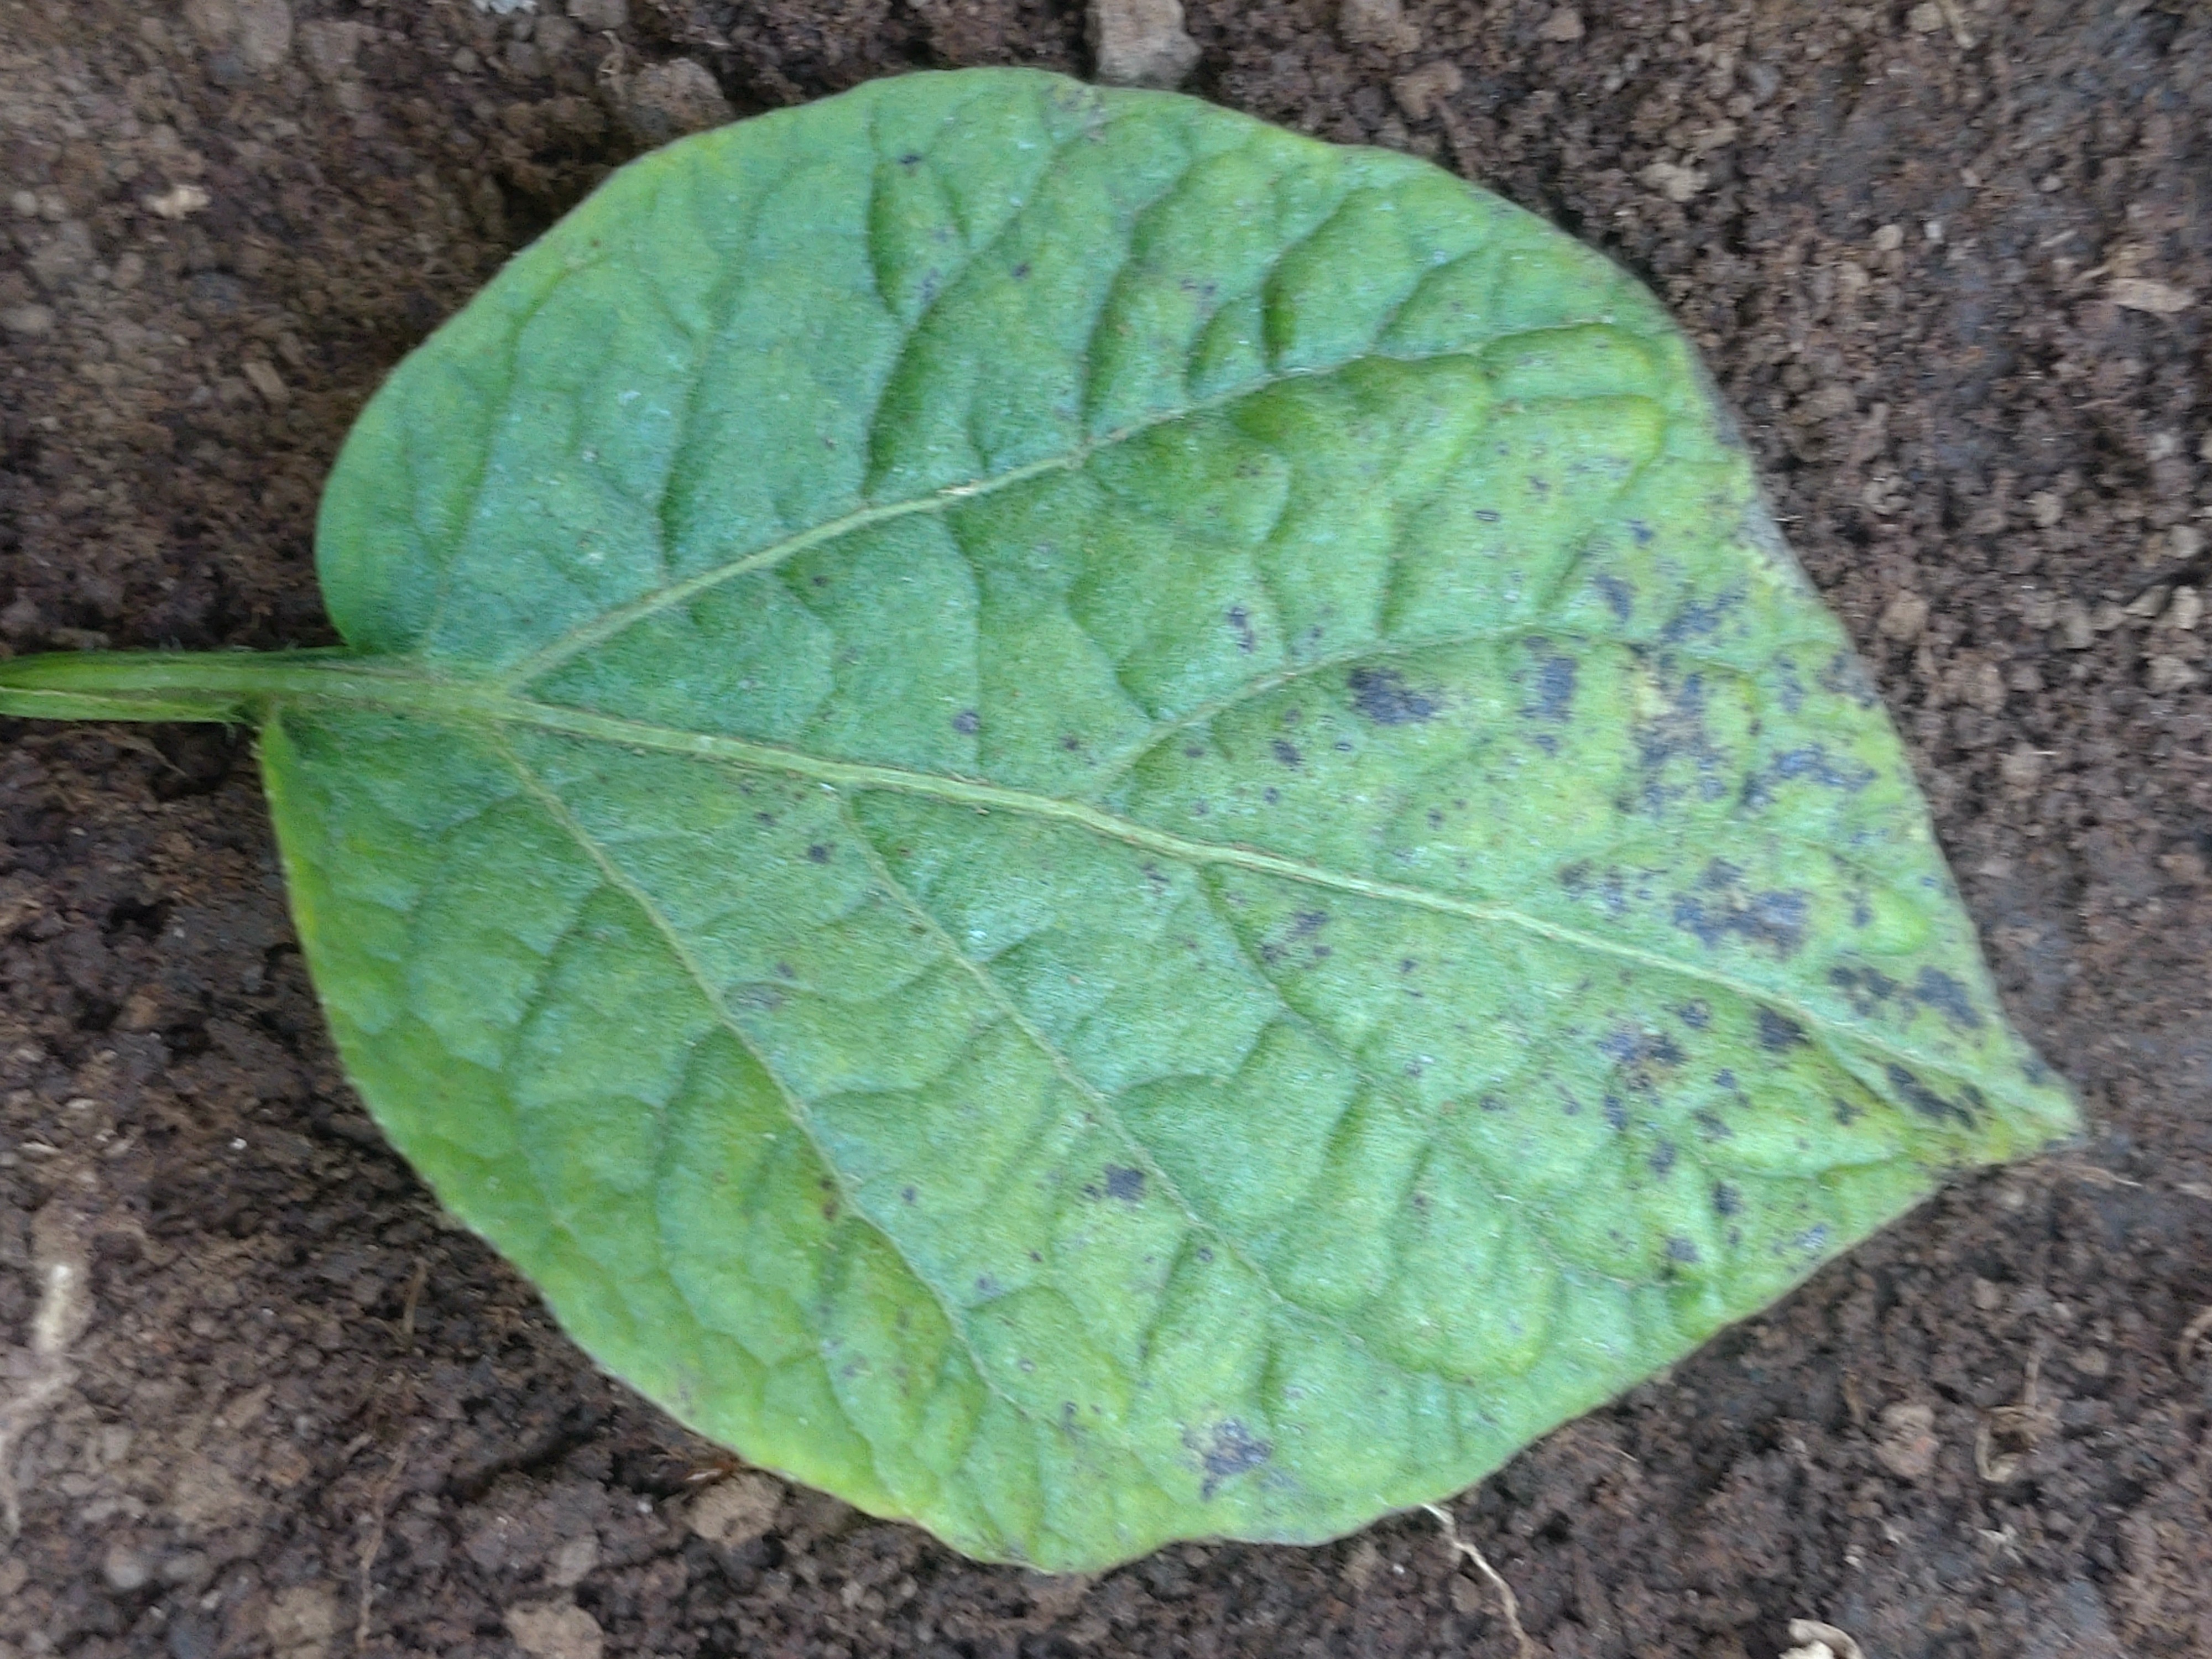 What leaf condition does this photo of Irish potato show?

late blight
